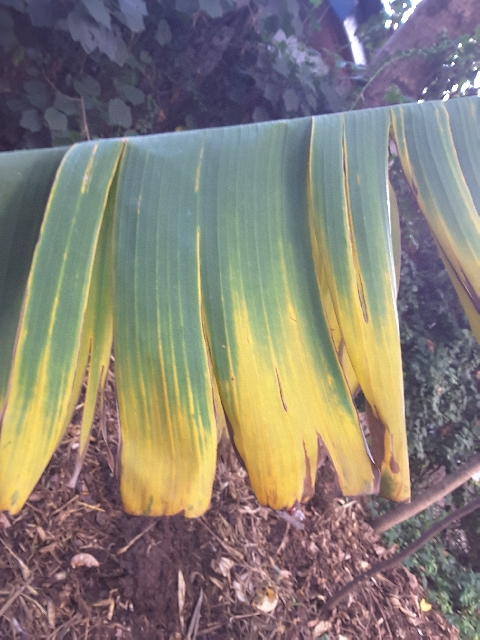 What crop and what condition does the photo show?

banana, fusarium wilt race 1
